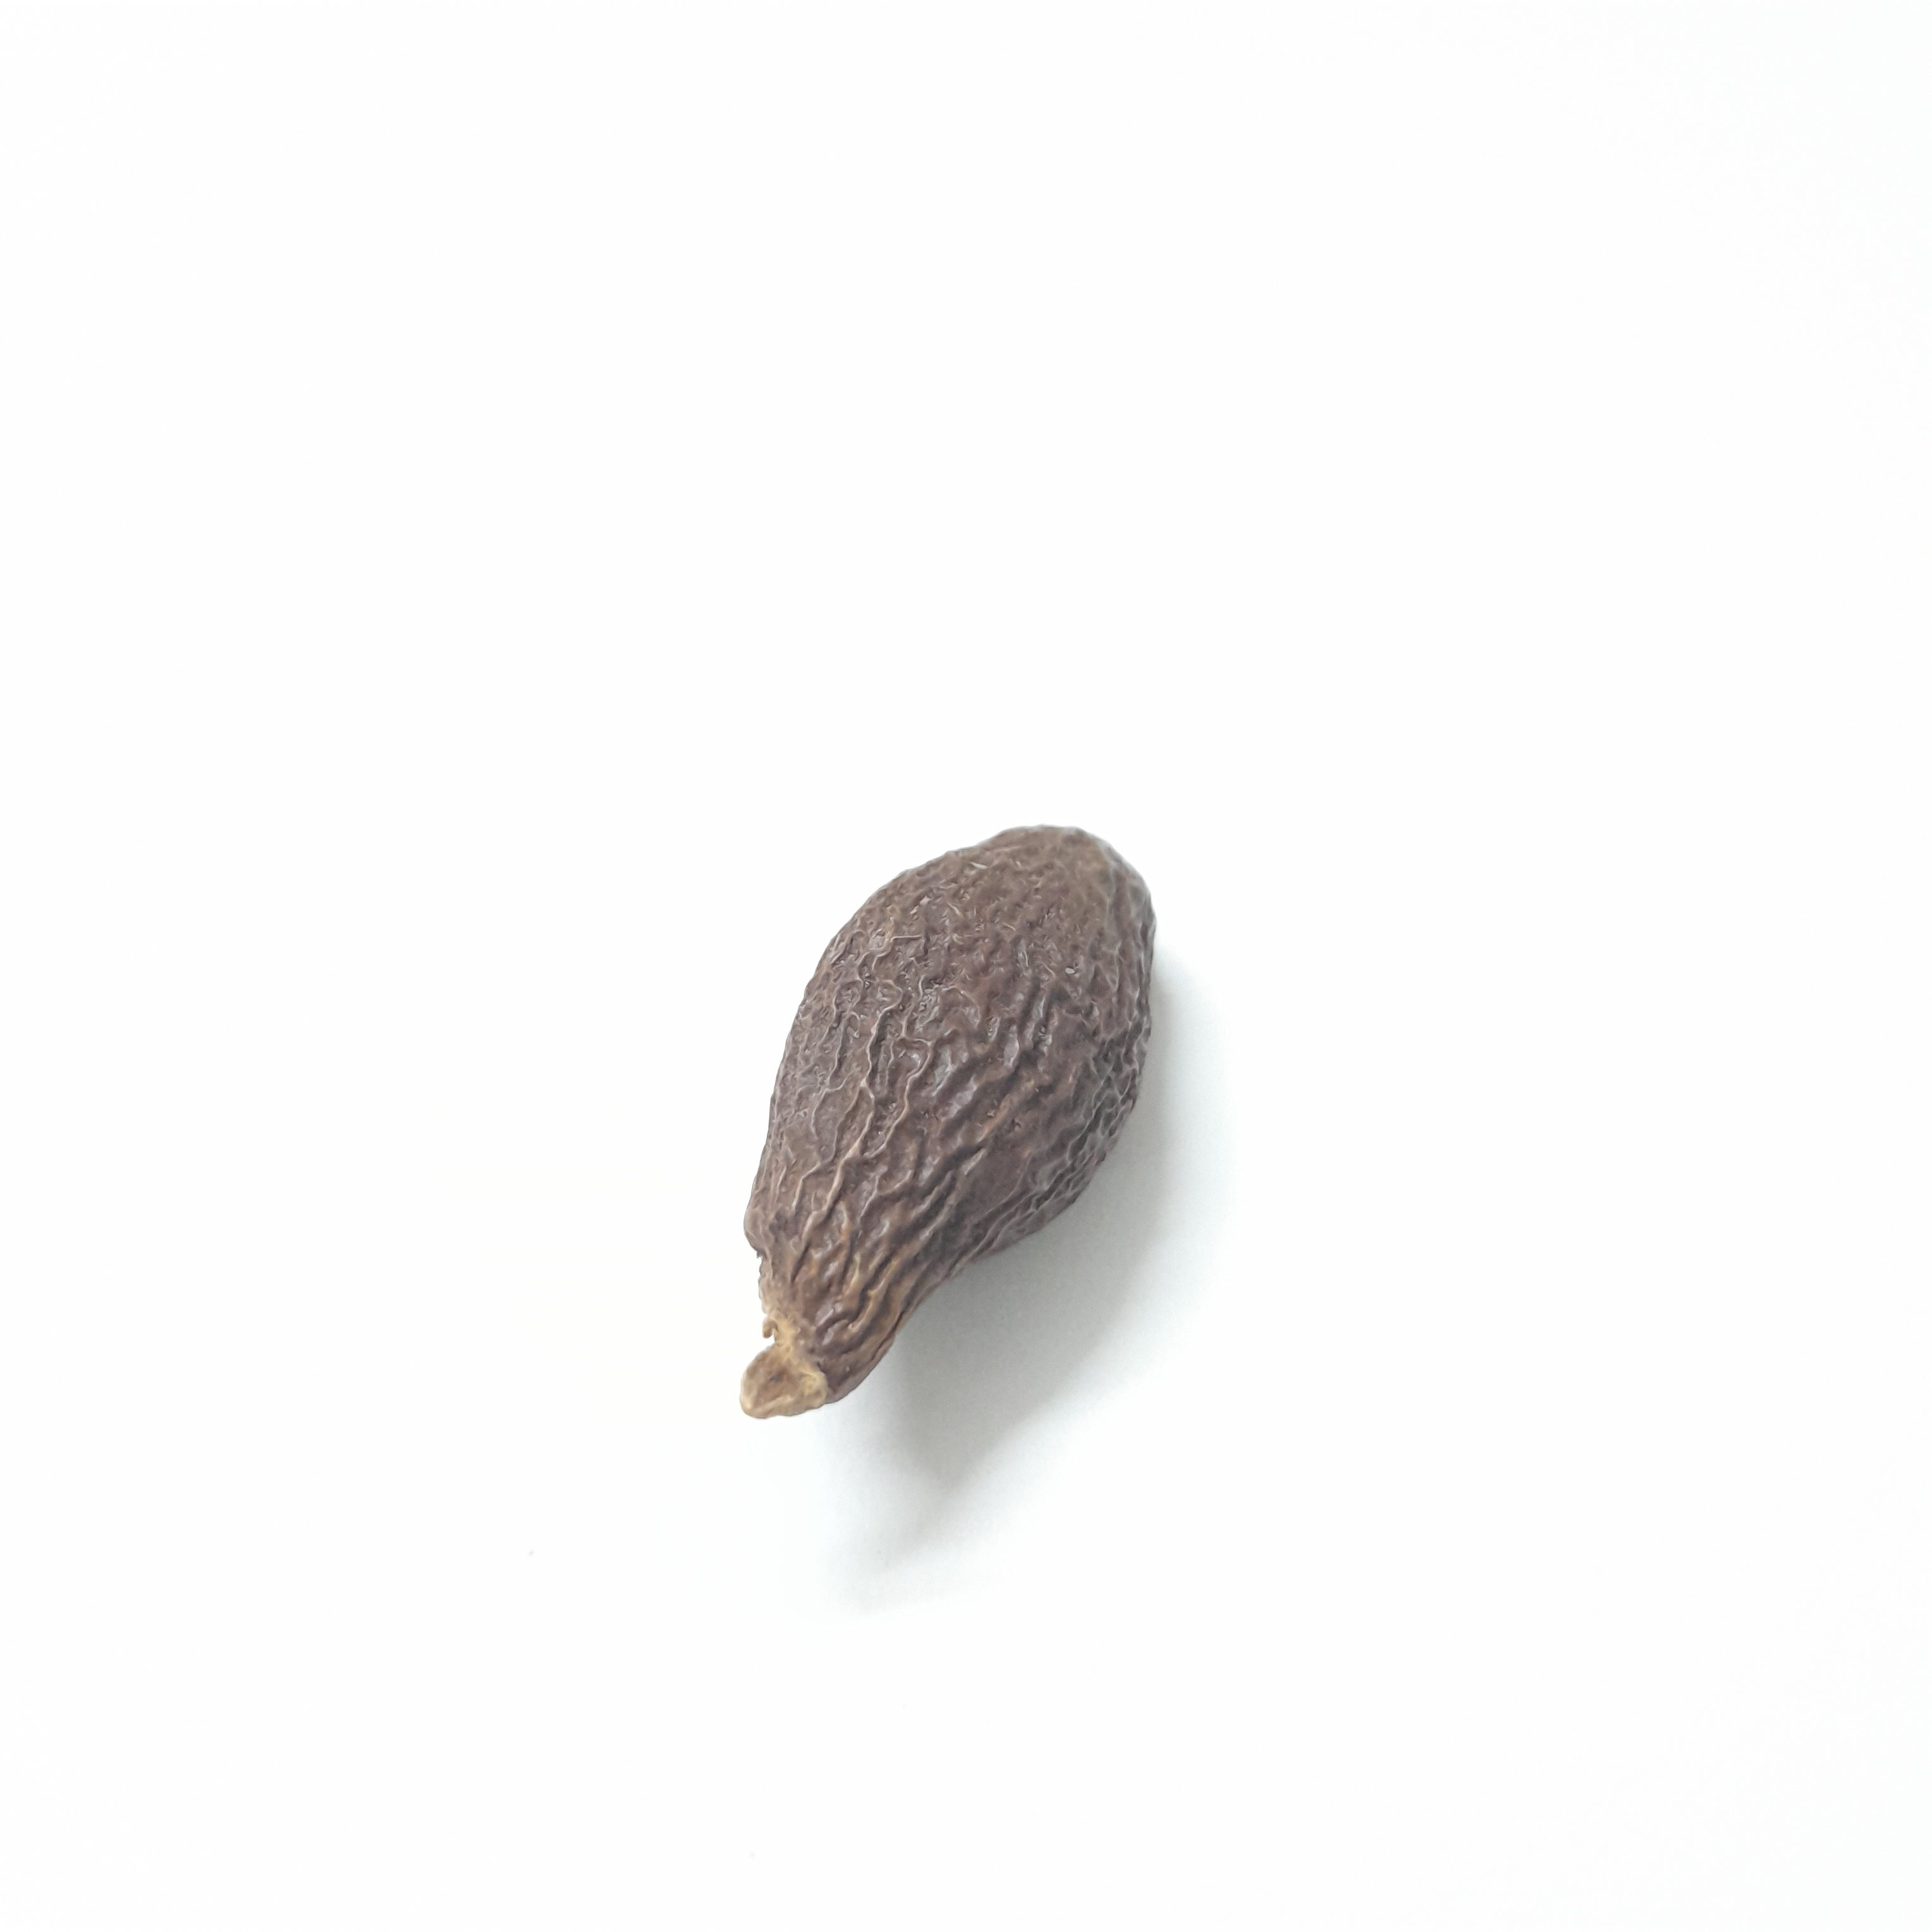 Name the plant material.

niranjanphal
